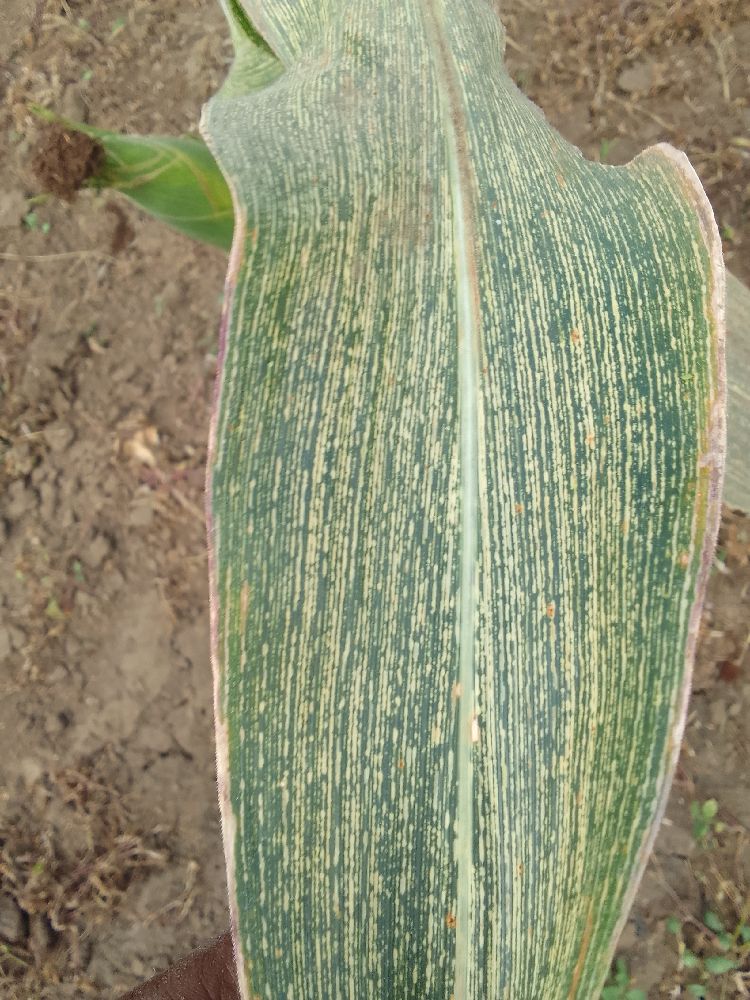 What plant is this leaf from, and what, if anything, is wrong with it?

maize, maize streak virus
